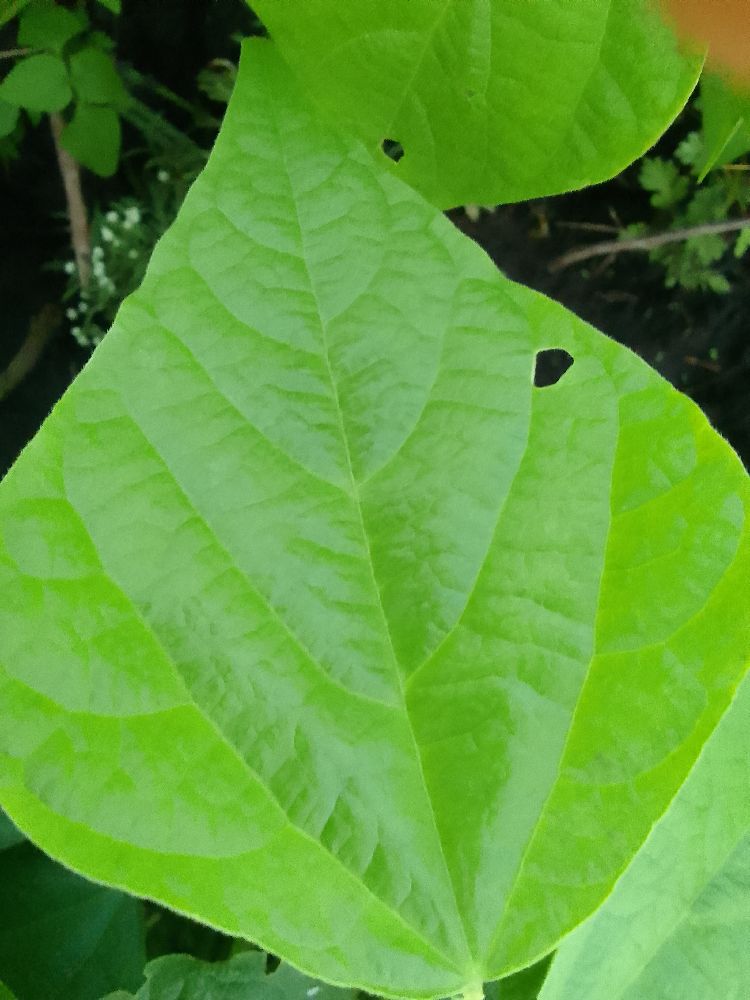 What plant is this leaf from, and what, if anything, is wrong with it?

common bean, healthy
